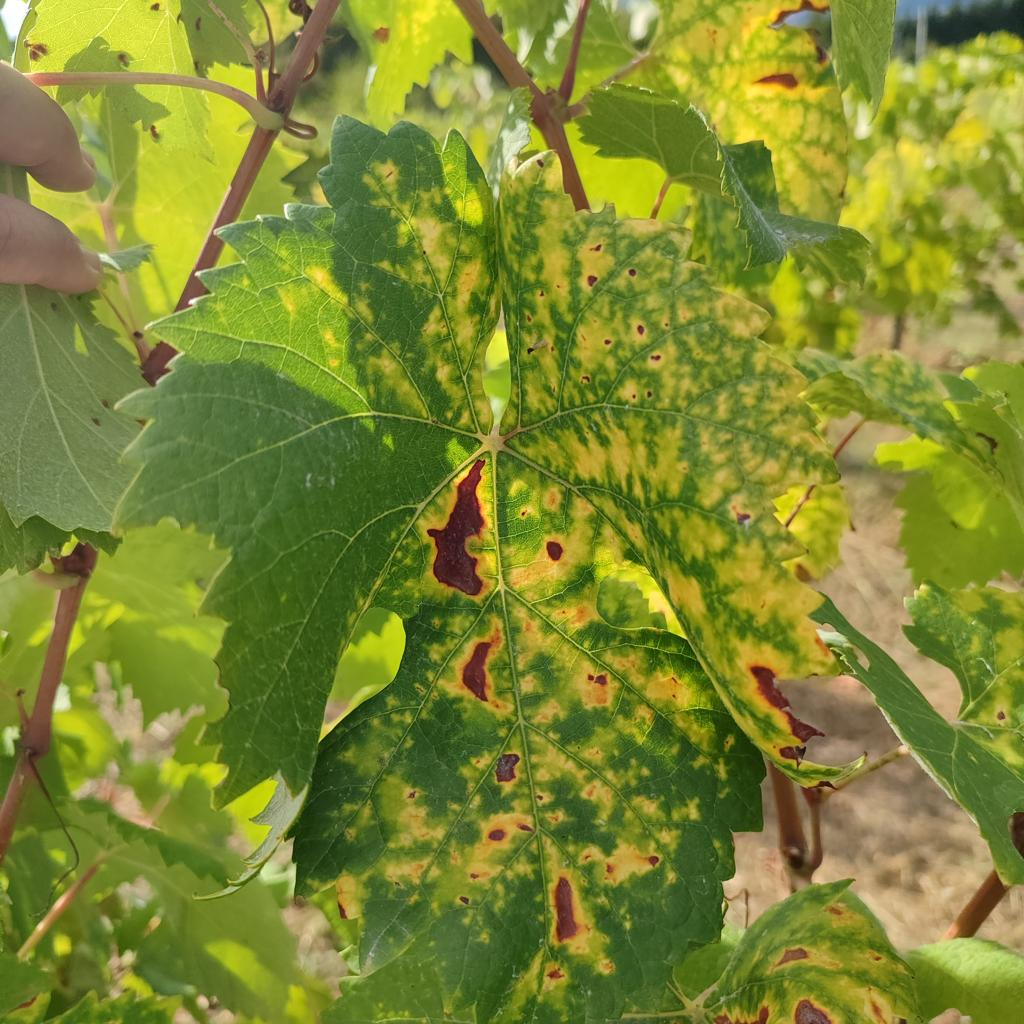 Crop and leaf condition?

grapevine, esca complex
